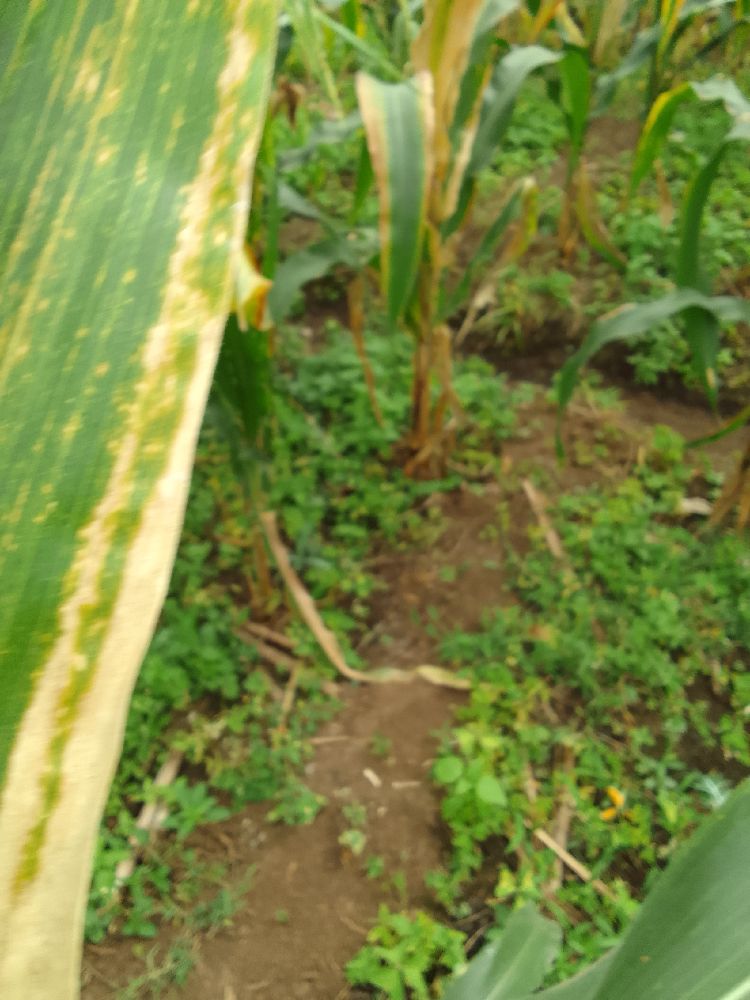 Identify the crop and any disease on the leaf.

maize, maize lethal necrosis
